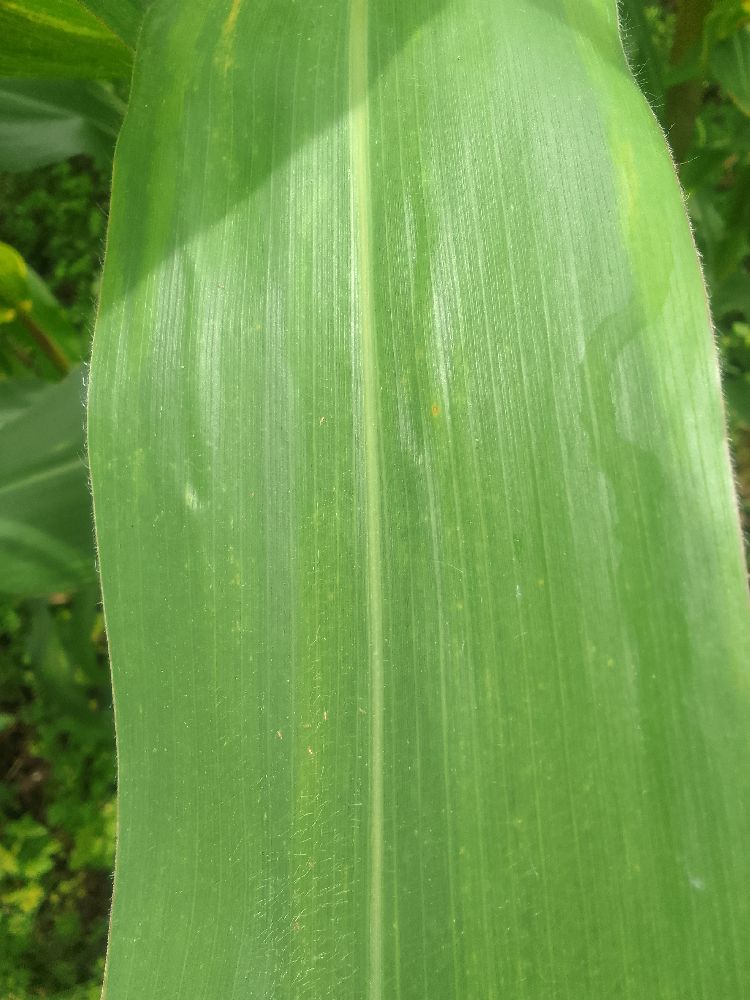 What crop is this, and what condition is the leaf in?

maize, healthy
